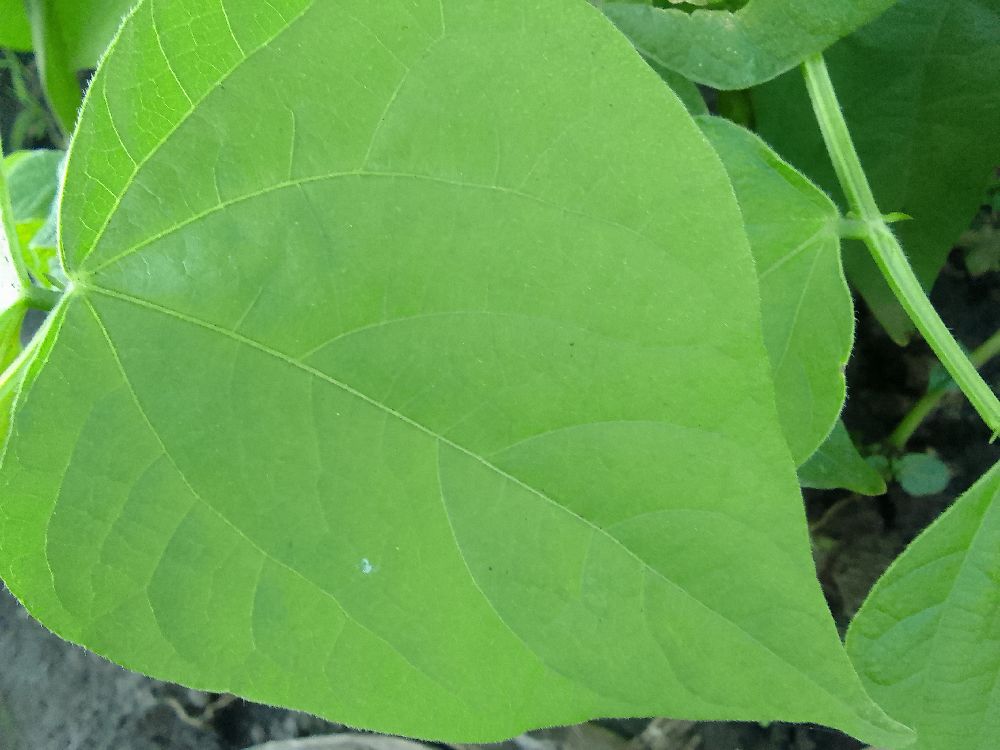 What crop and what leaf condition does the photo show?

common bean, healthy
